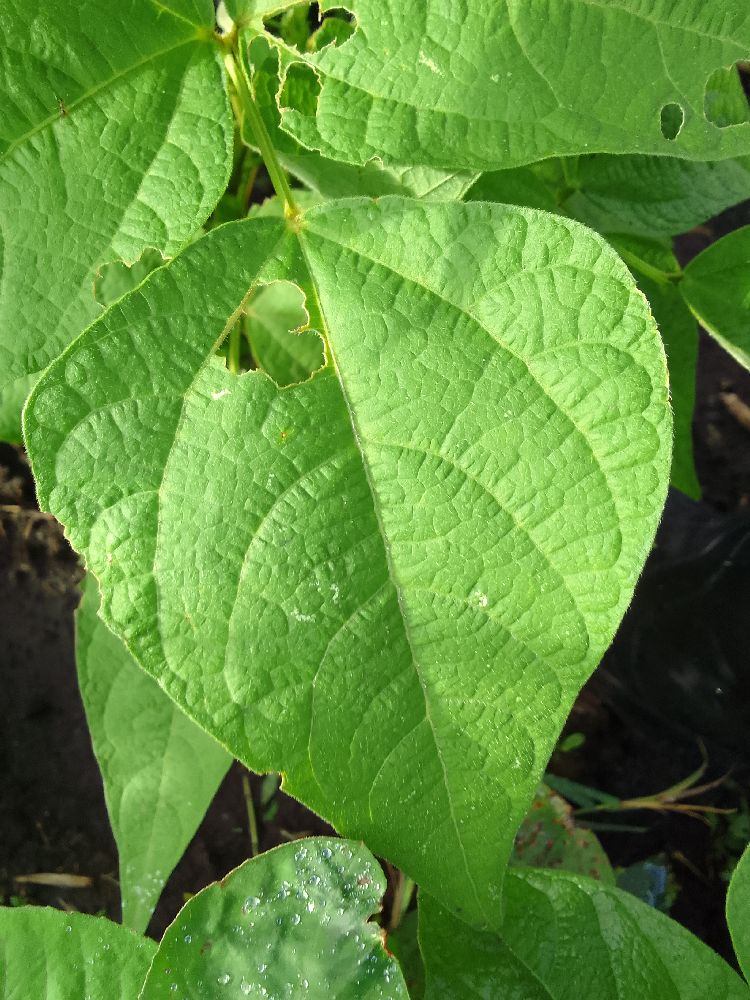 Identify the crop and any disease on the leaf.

common bean, healthy
